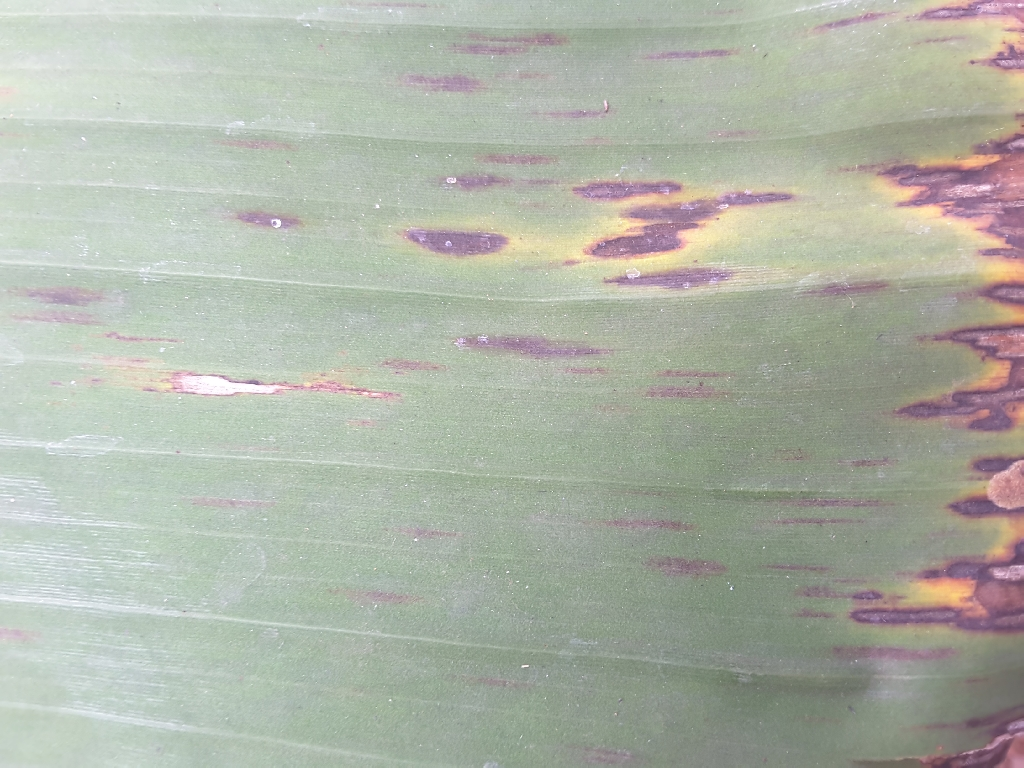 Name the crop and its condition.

banana, black sigatoka
